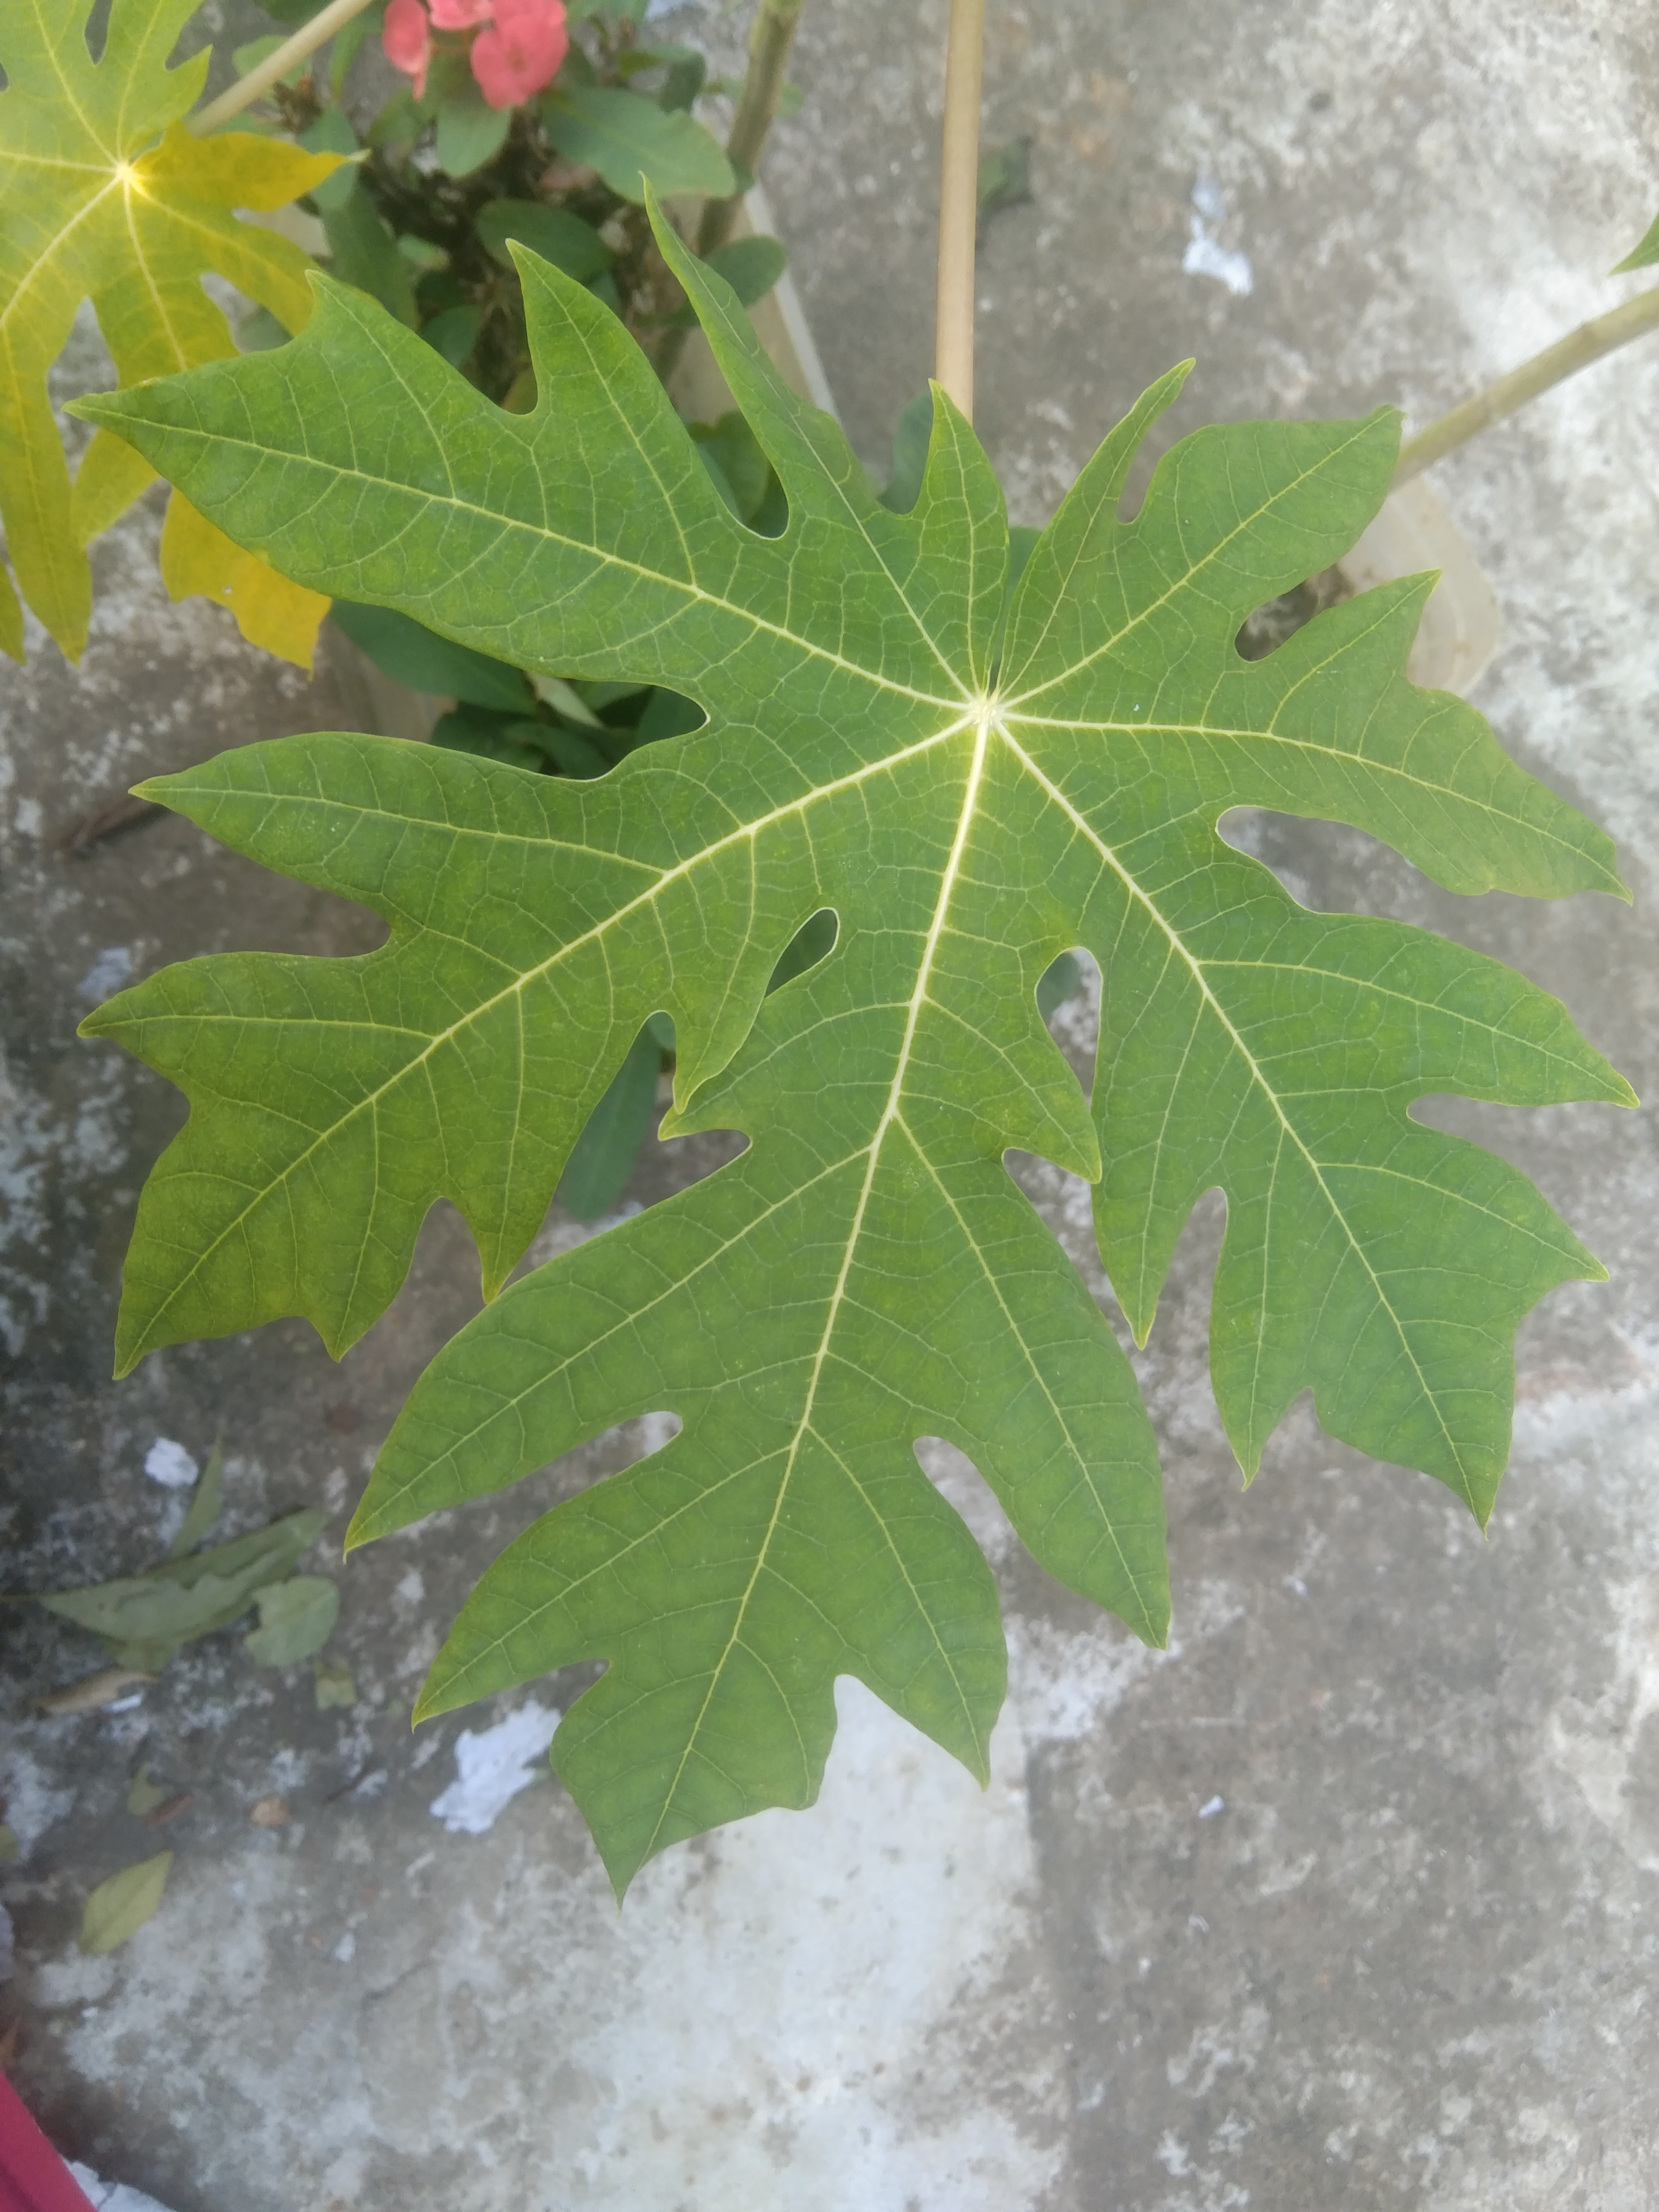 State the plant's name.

papaya
